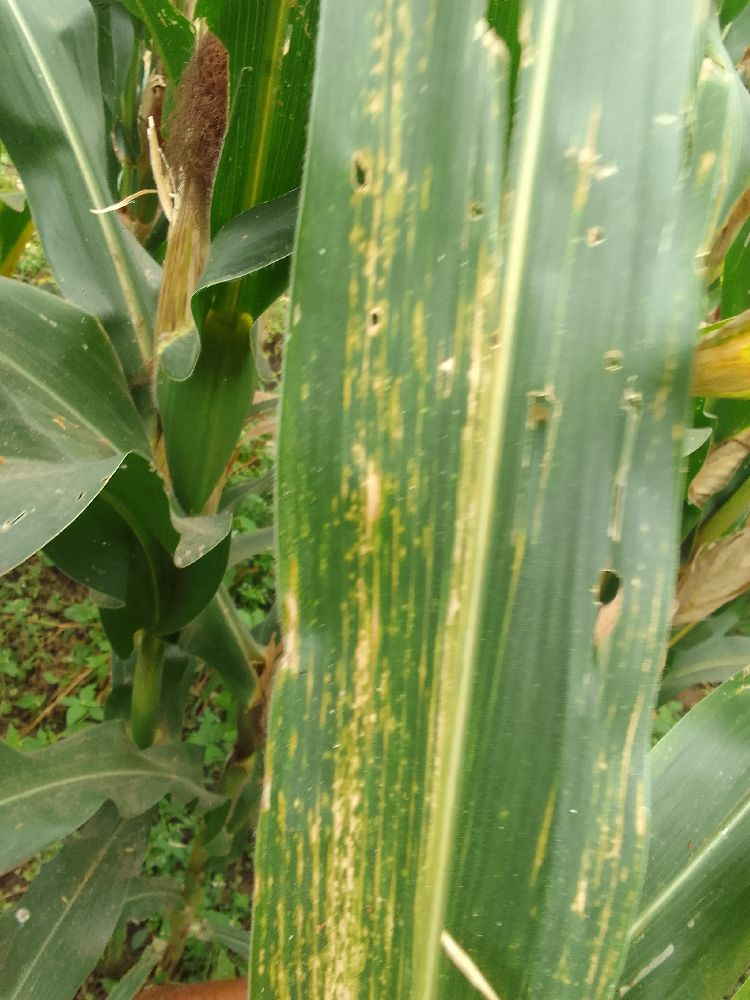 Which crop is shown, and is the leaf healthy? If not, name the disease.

maize, maize lethal necrosis
